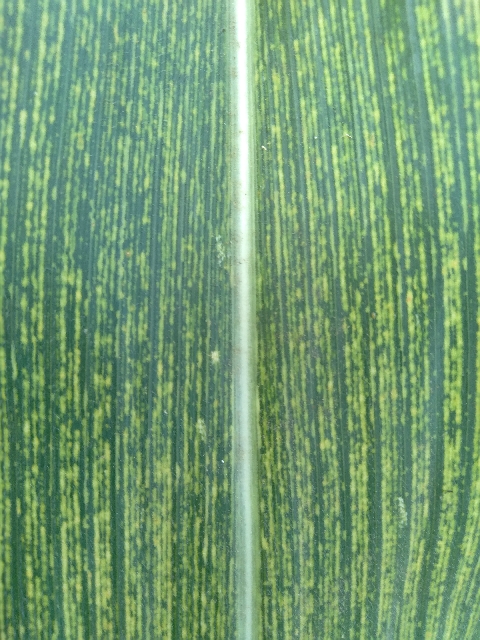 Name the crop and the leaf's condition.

maize, maize streak virus
